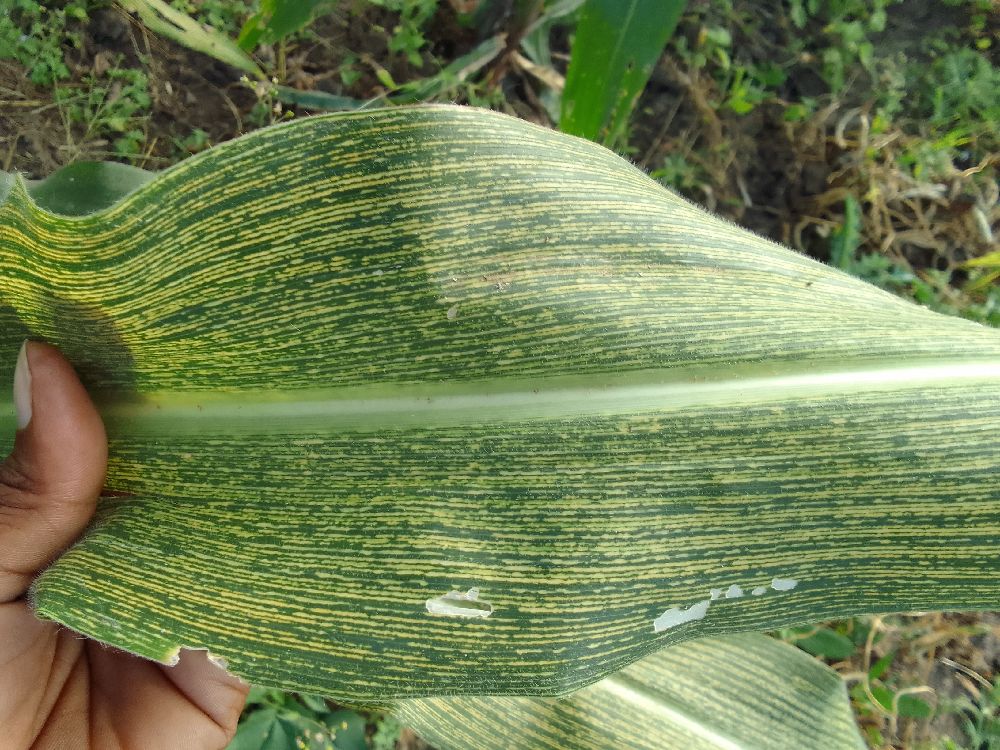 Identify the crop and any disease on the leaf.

maize, maize streak virus
